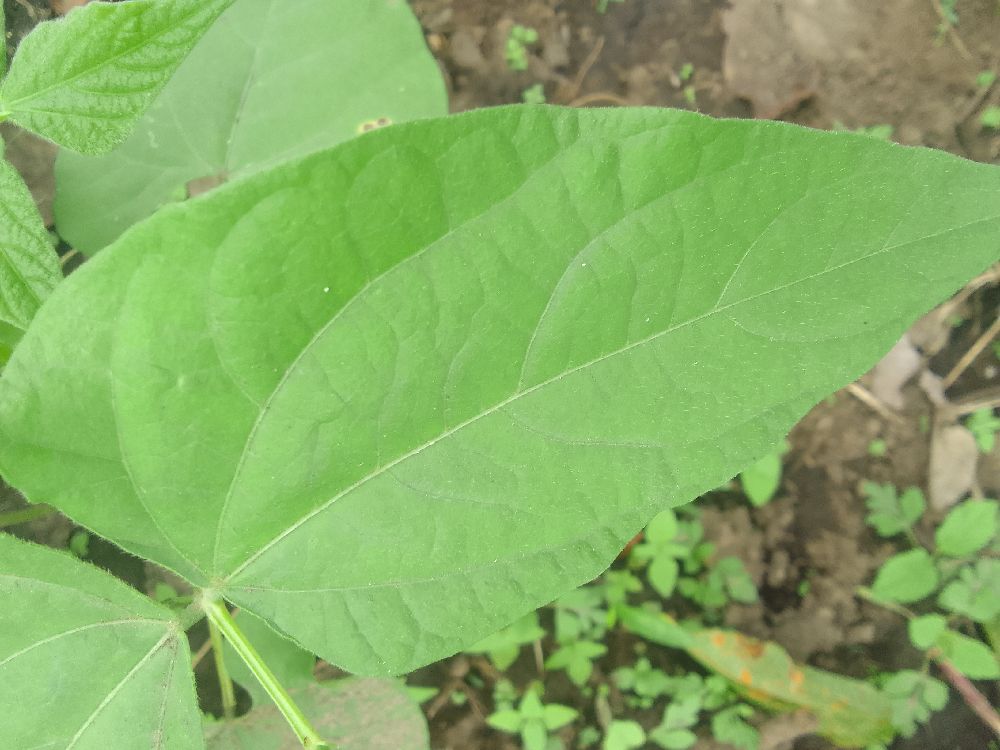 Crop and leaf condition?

common bean, healthy
